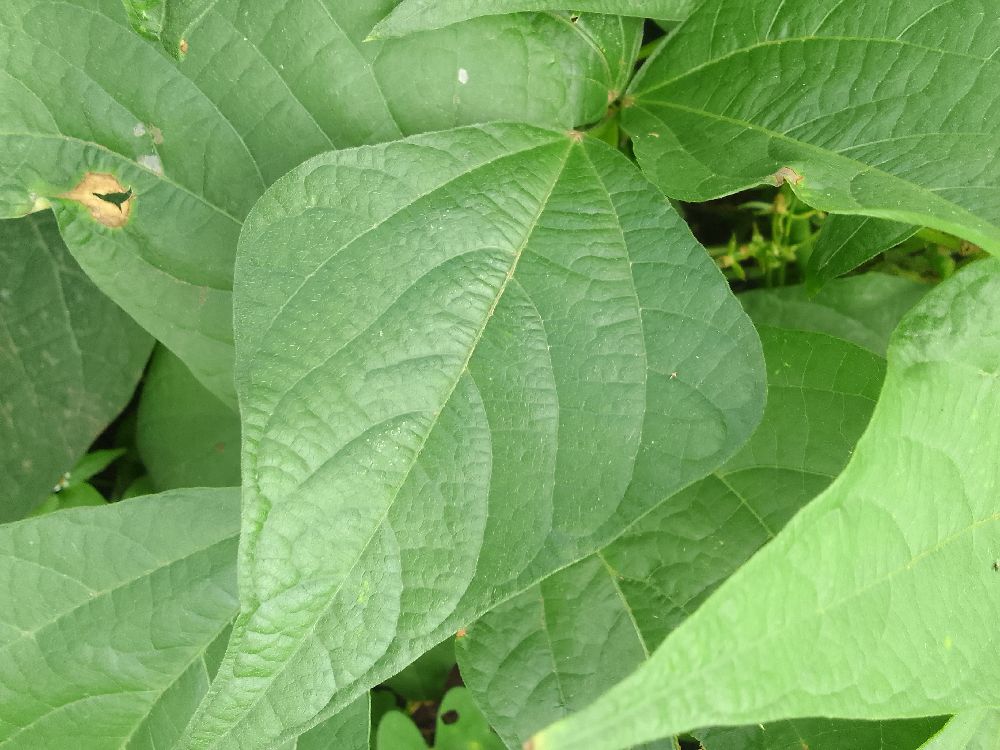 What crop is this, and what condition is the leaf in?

common bean, healthy
